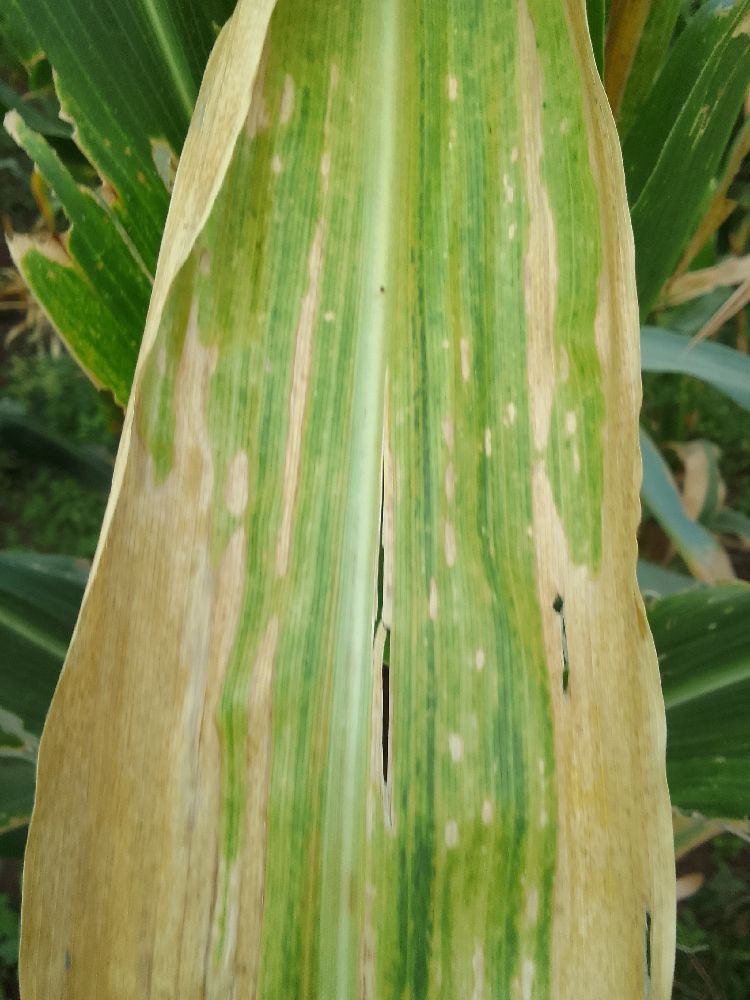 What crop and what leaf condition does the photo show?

maize, maize lethal necrosis
